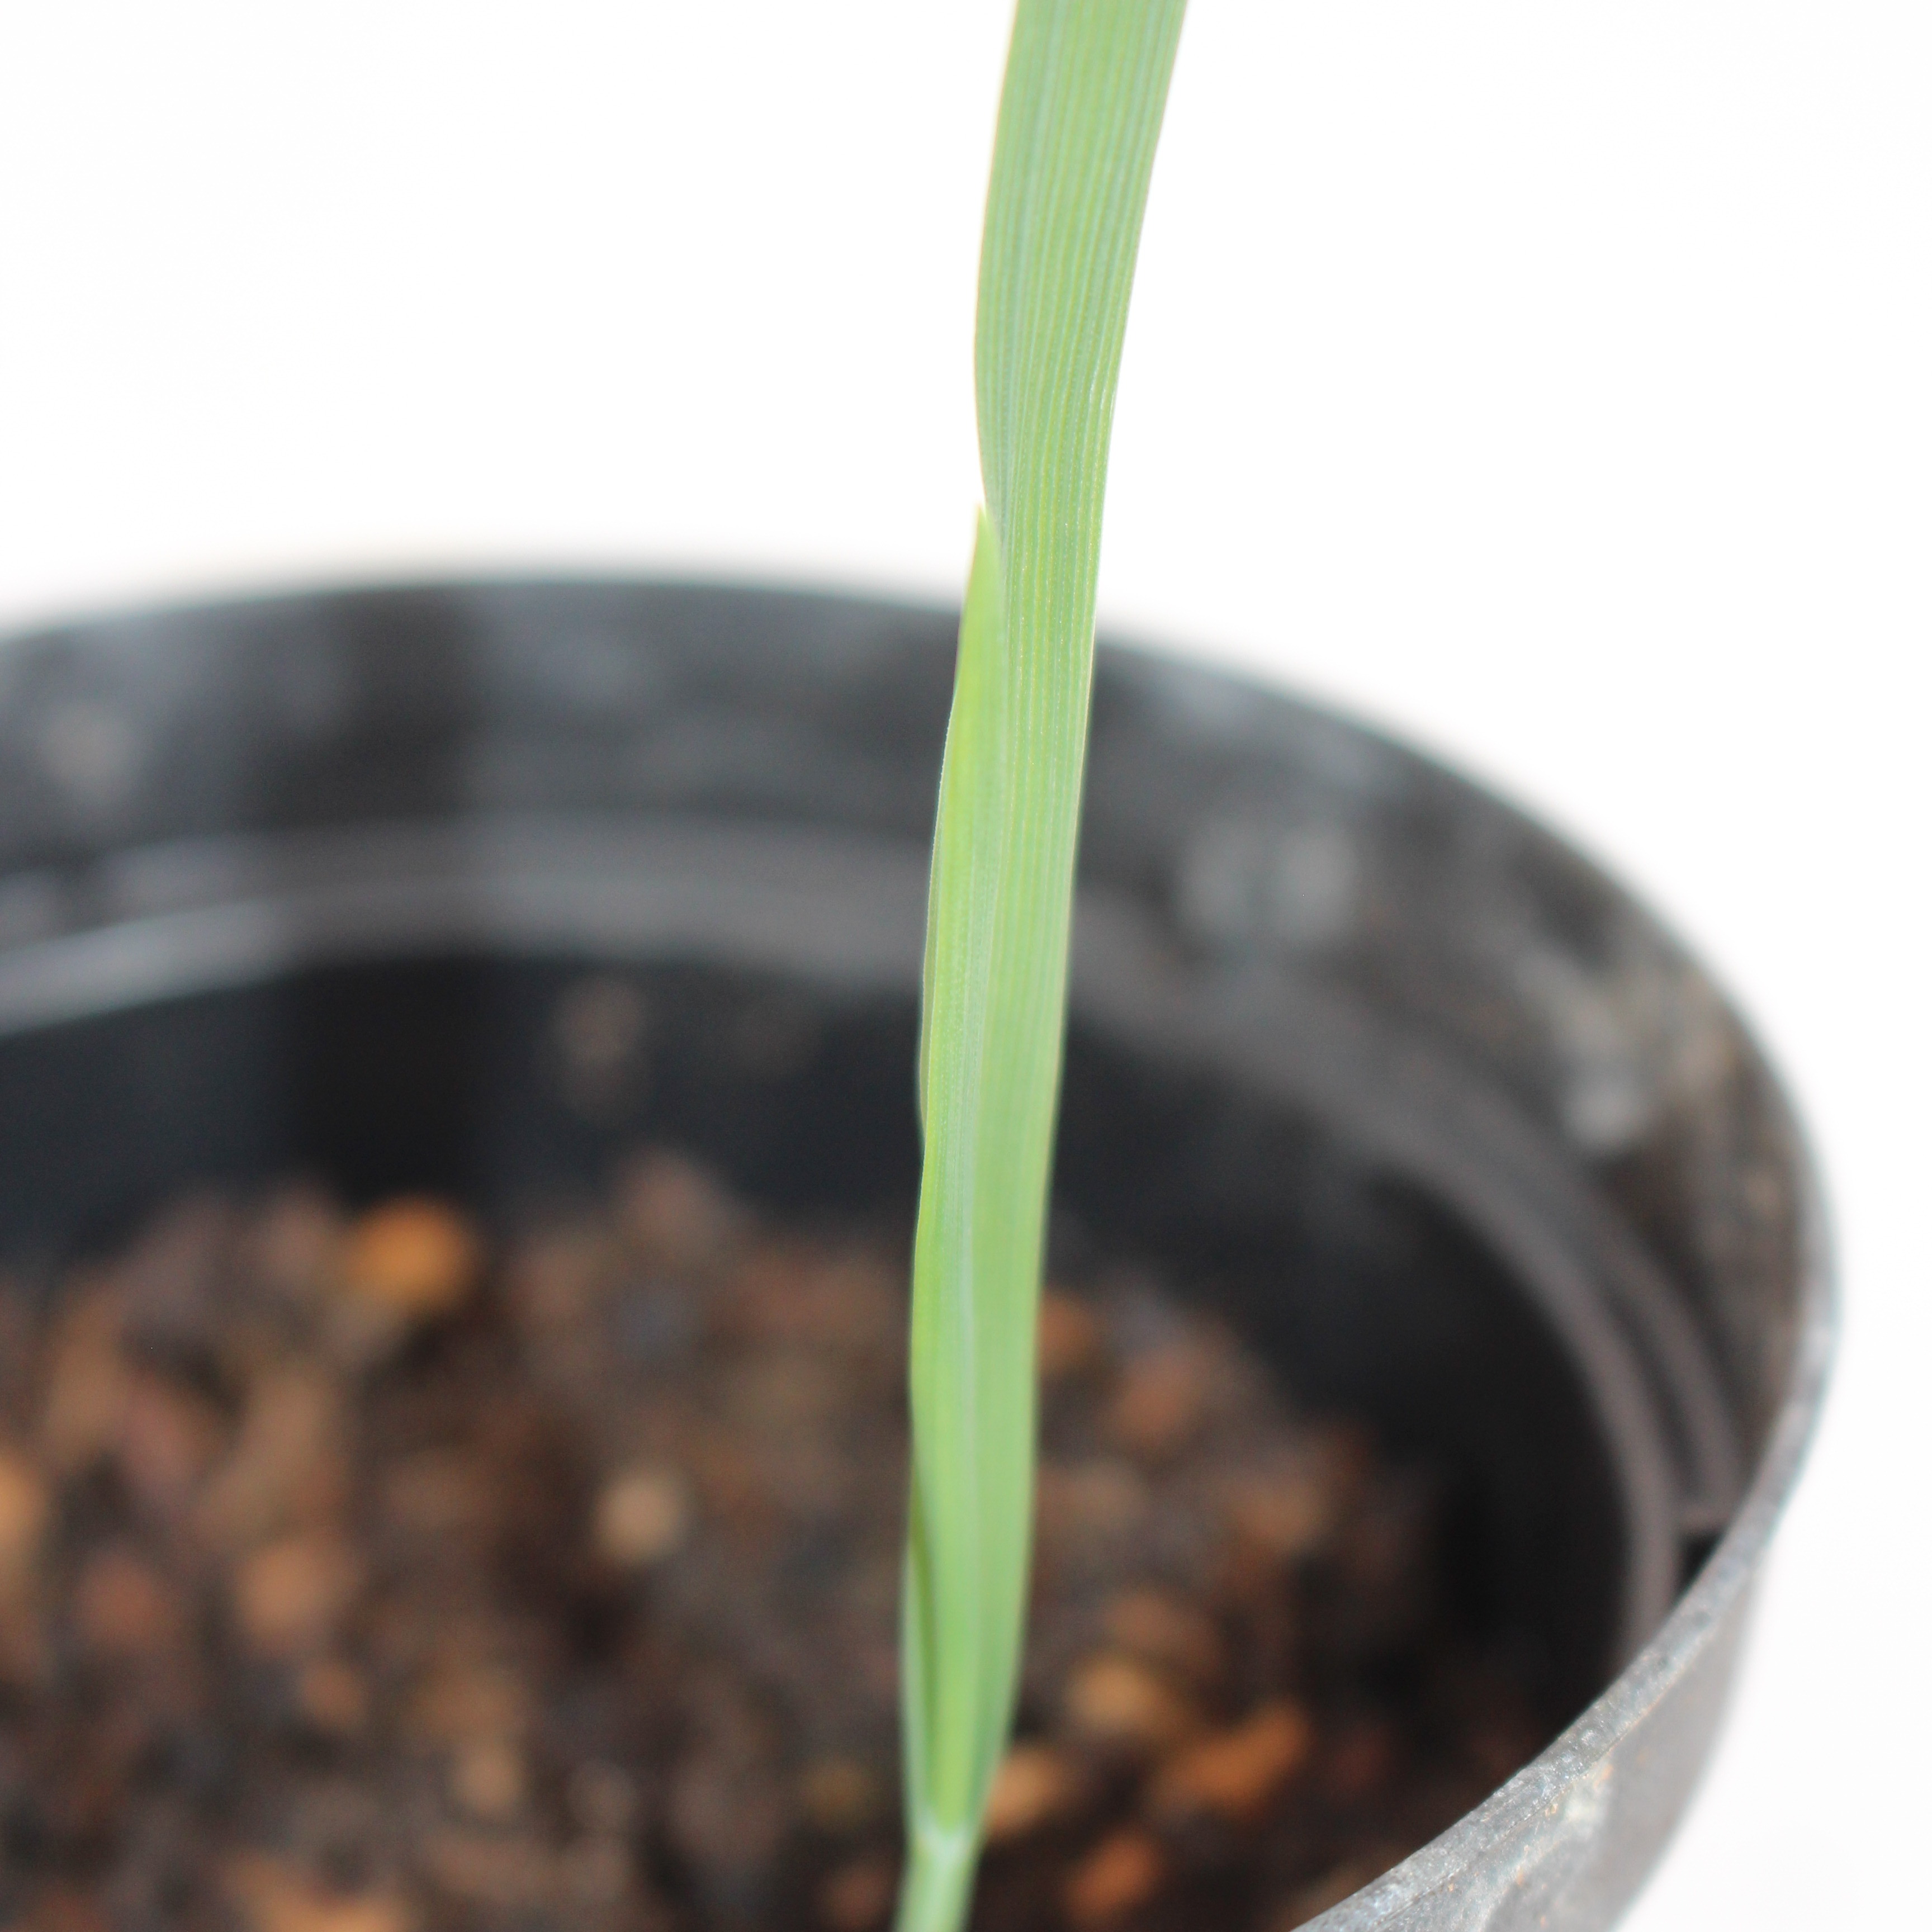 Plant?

Avena sterilis
